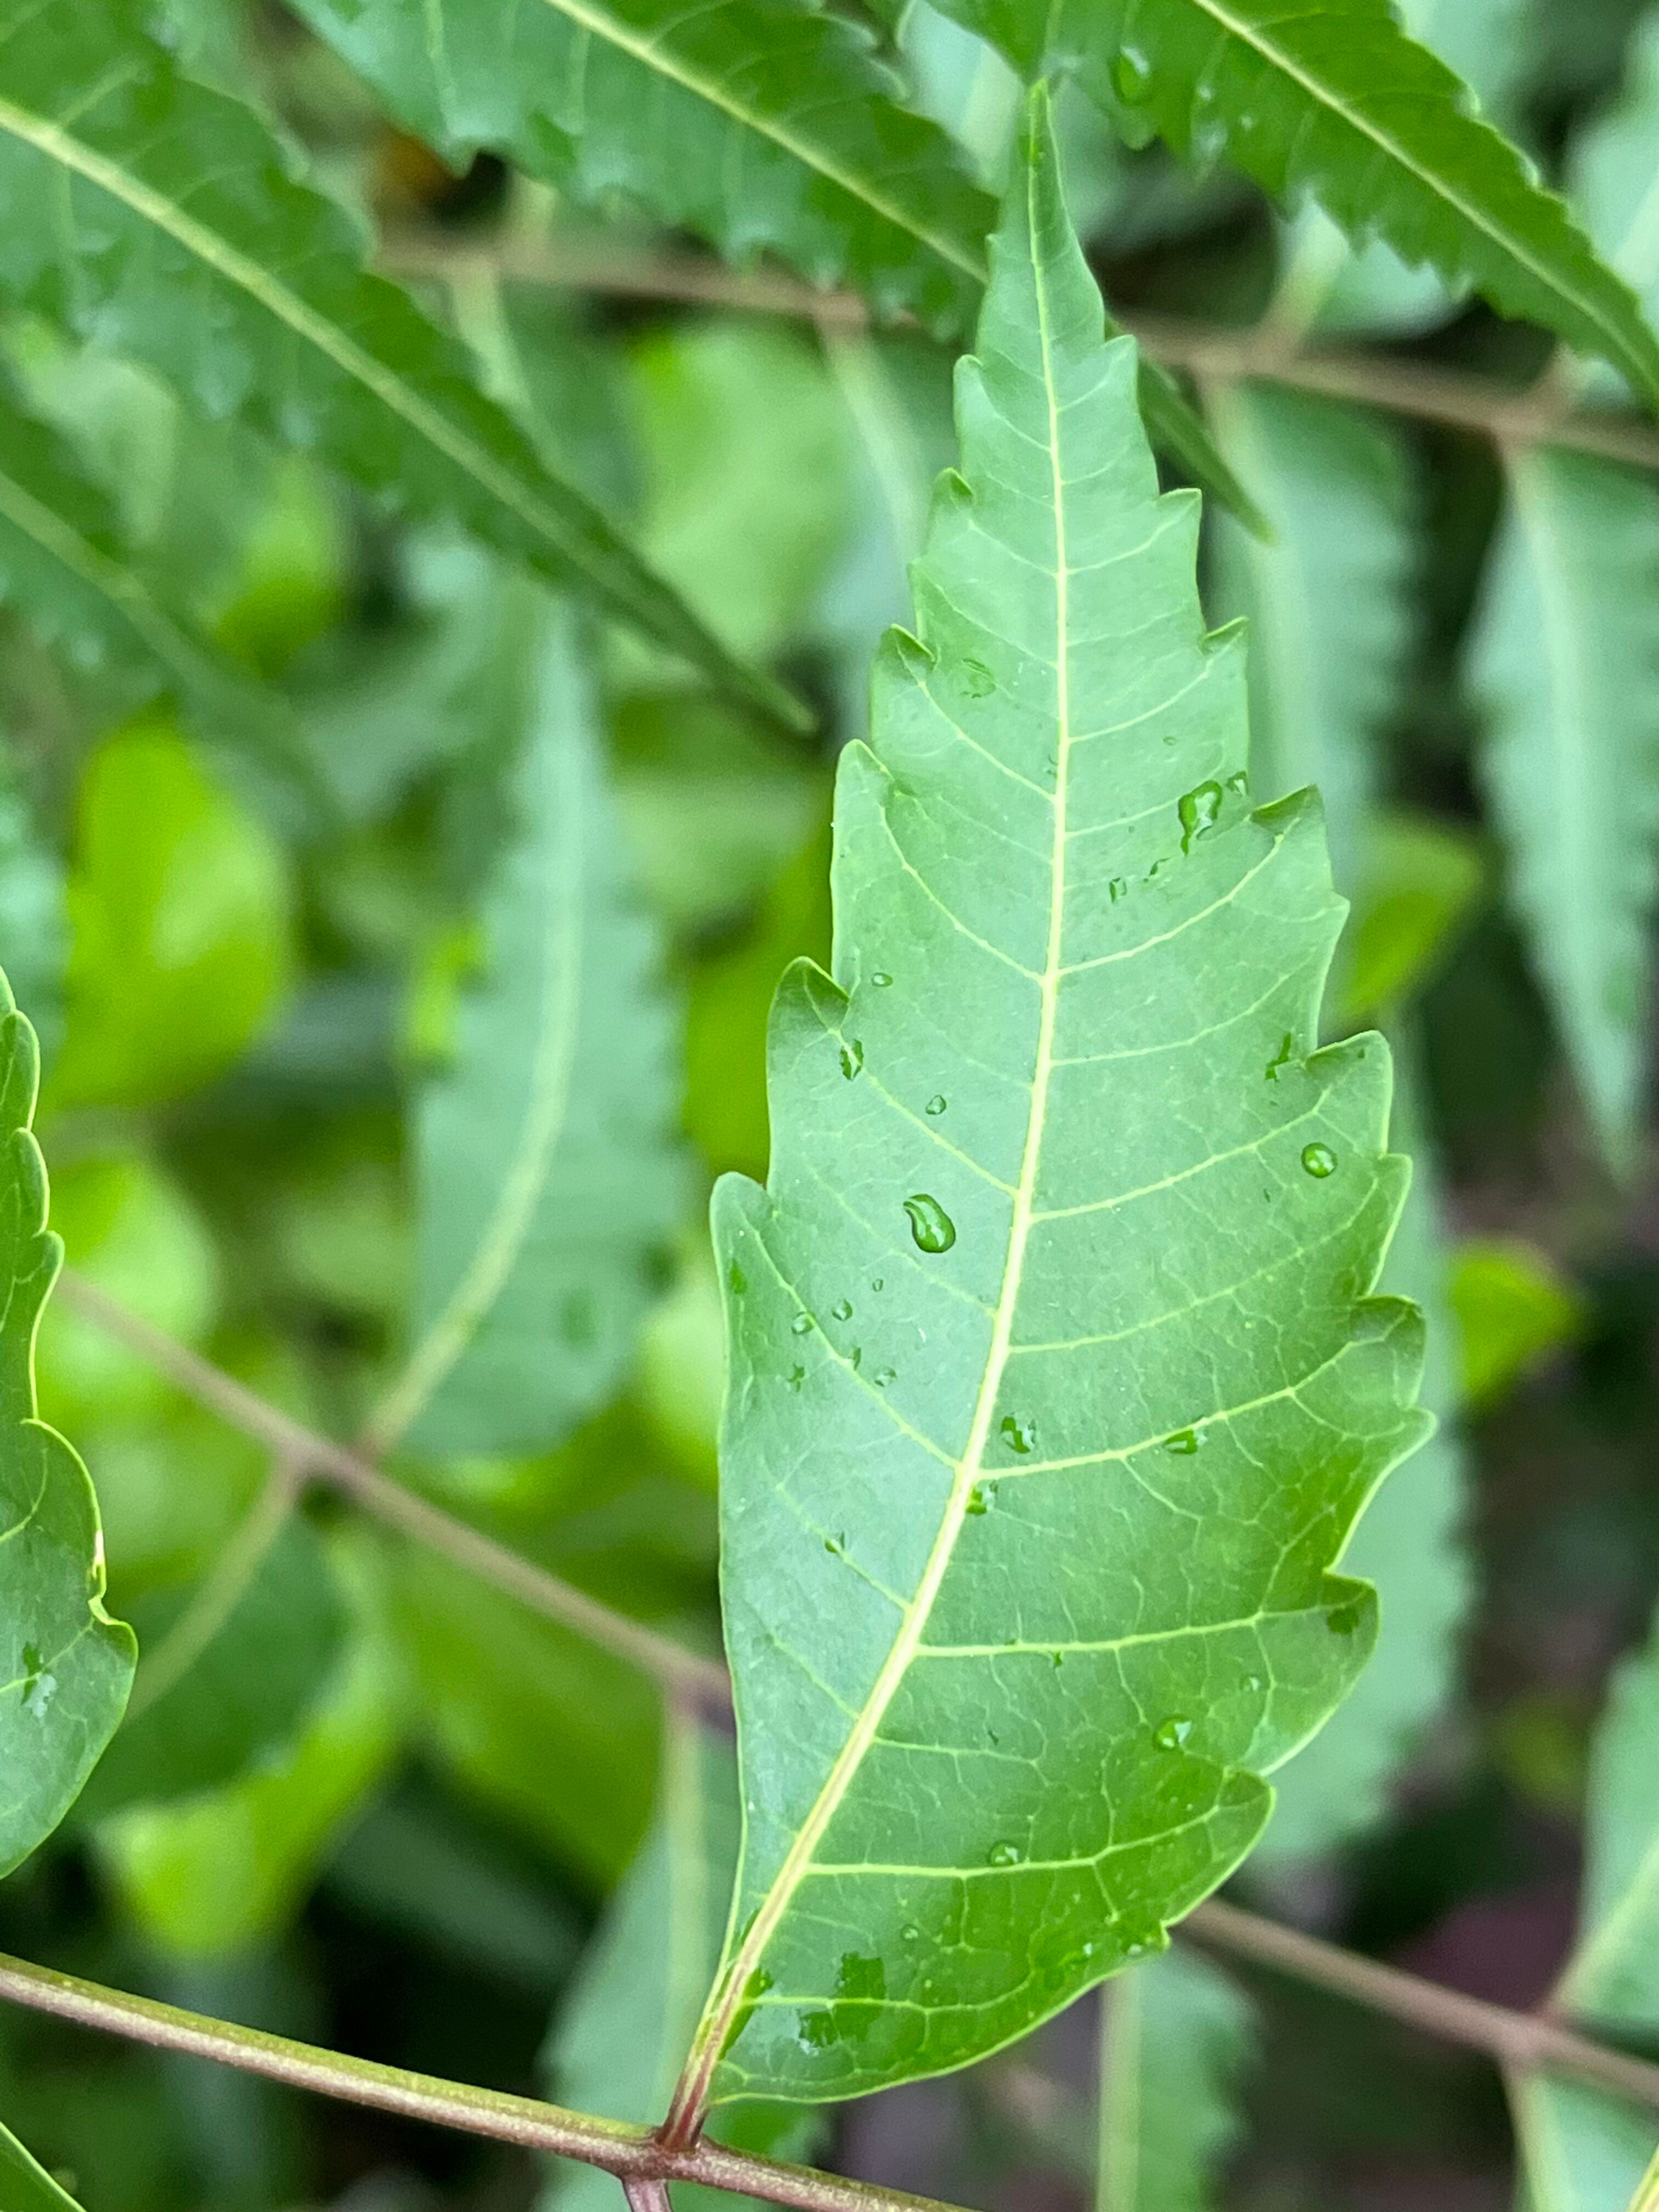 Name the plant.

neem
